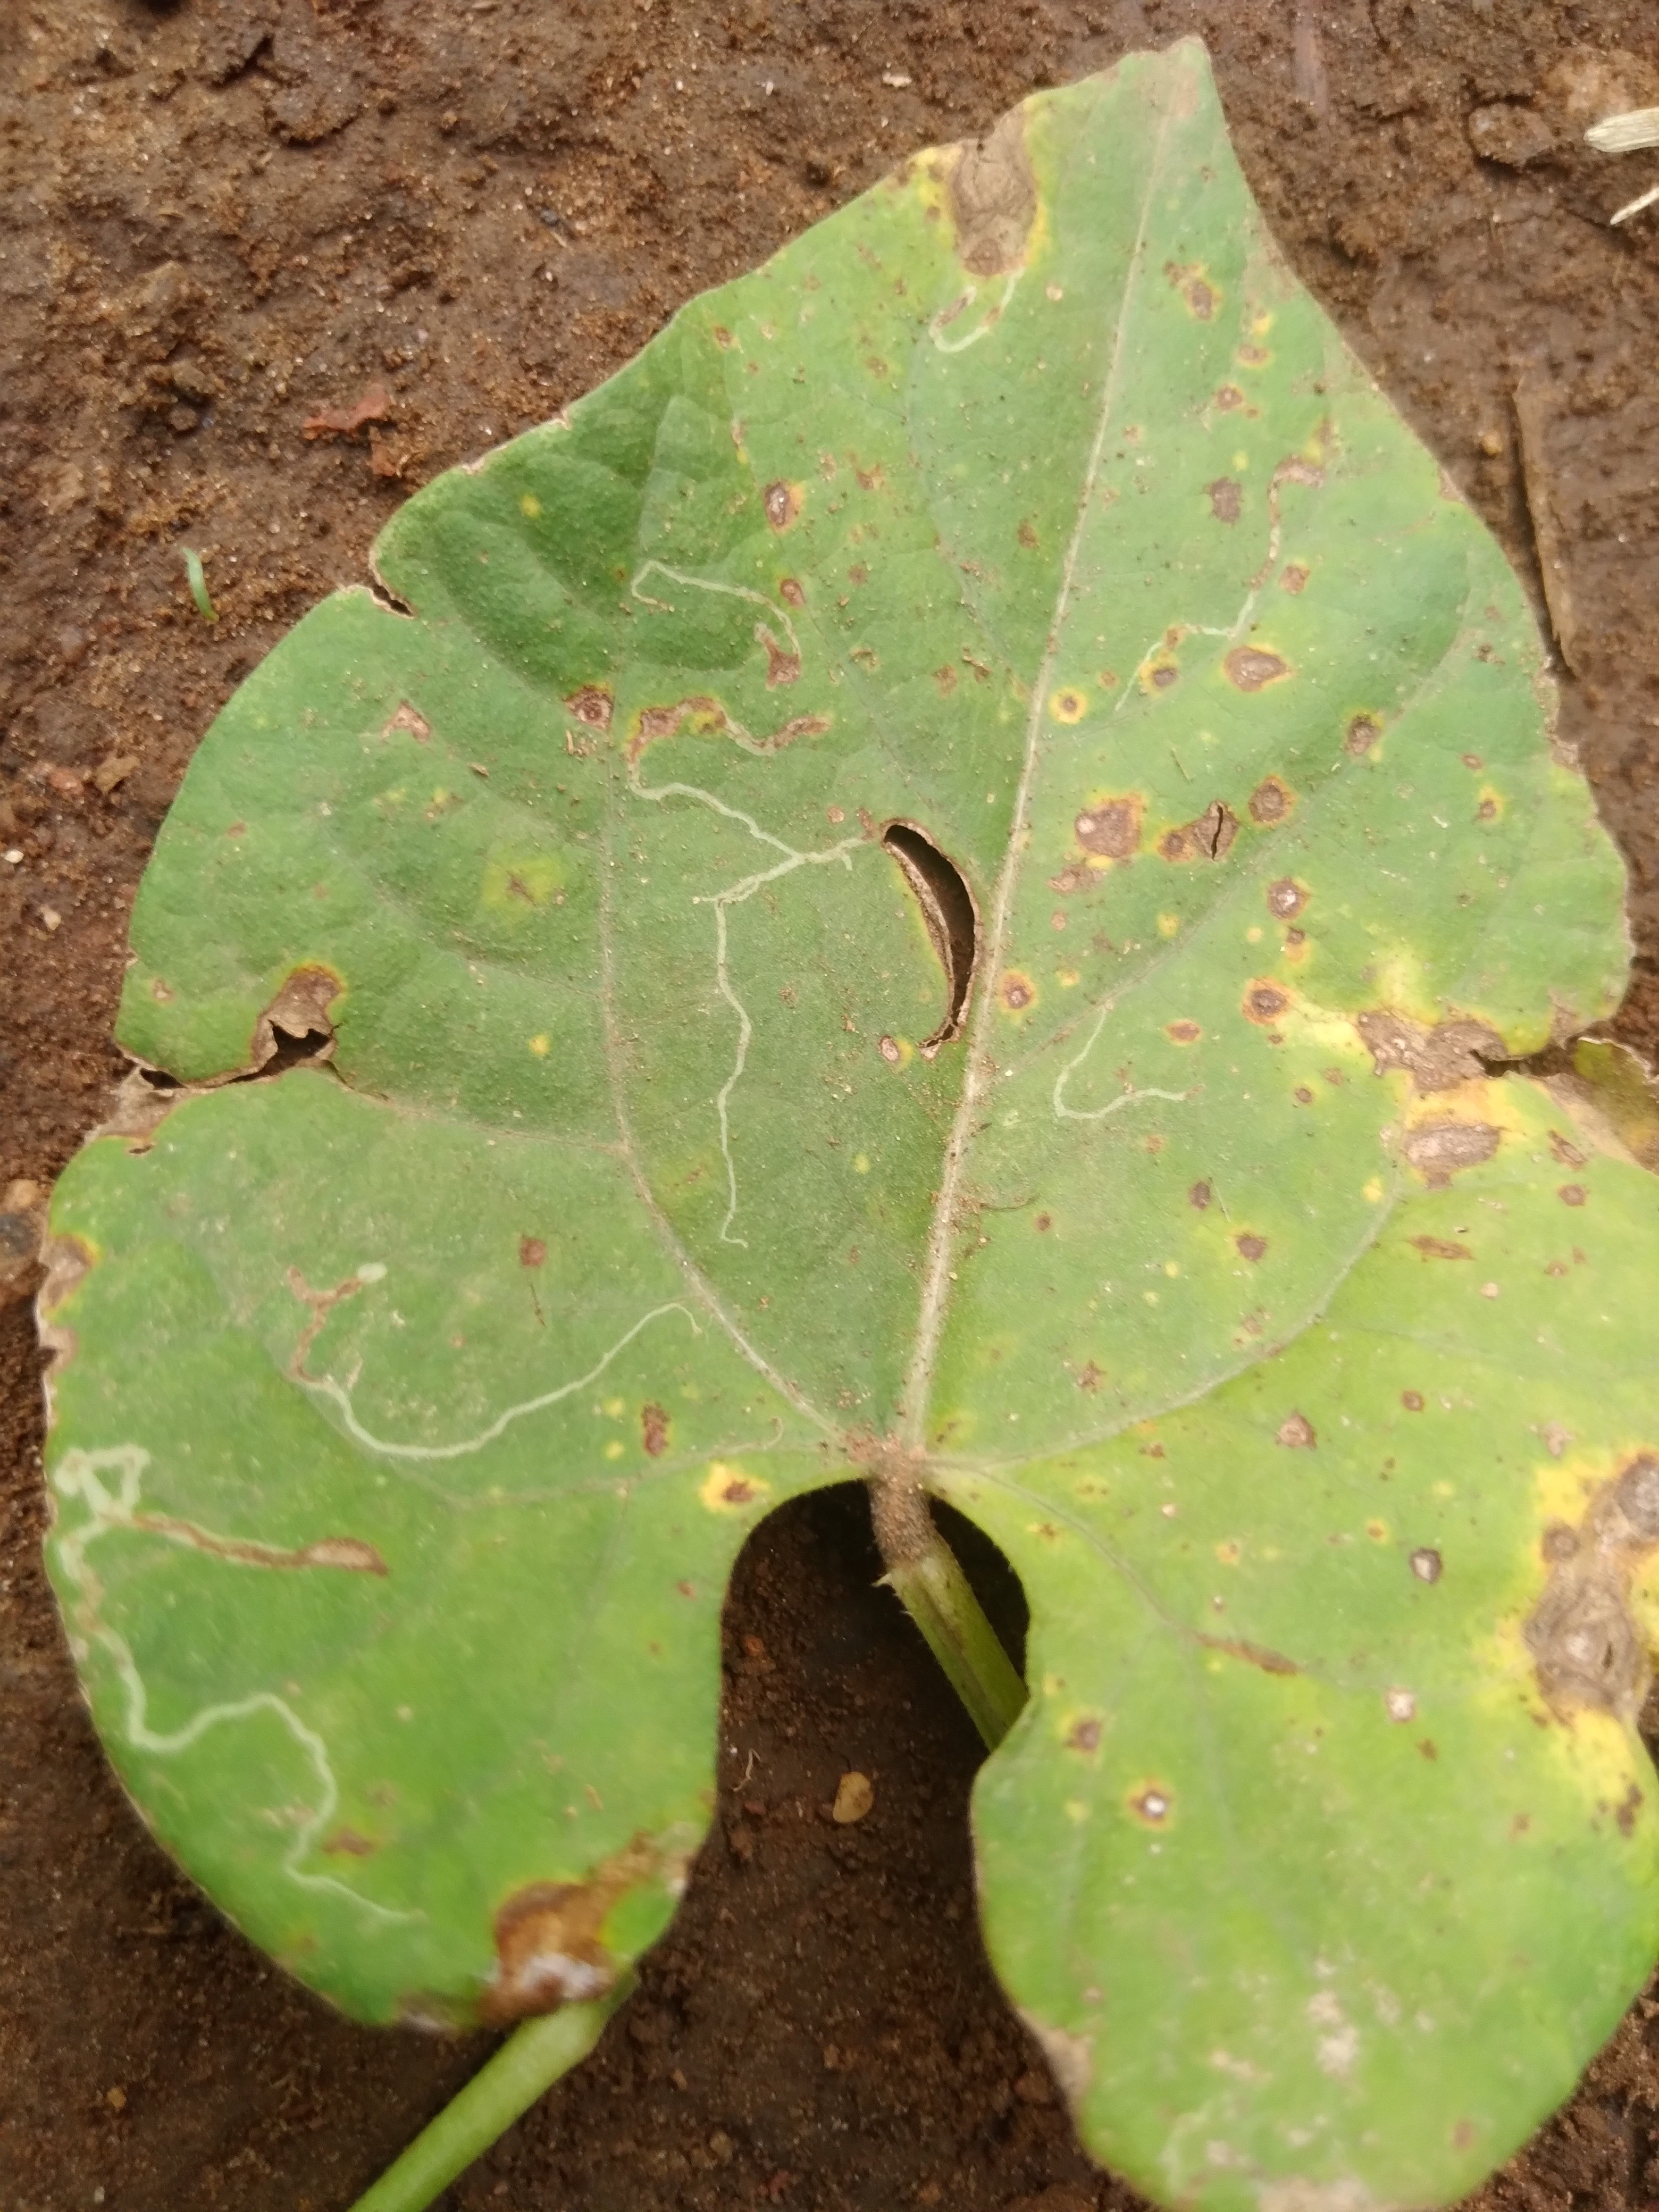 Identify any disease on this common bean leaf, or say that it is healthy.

rust
